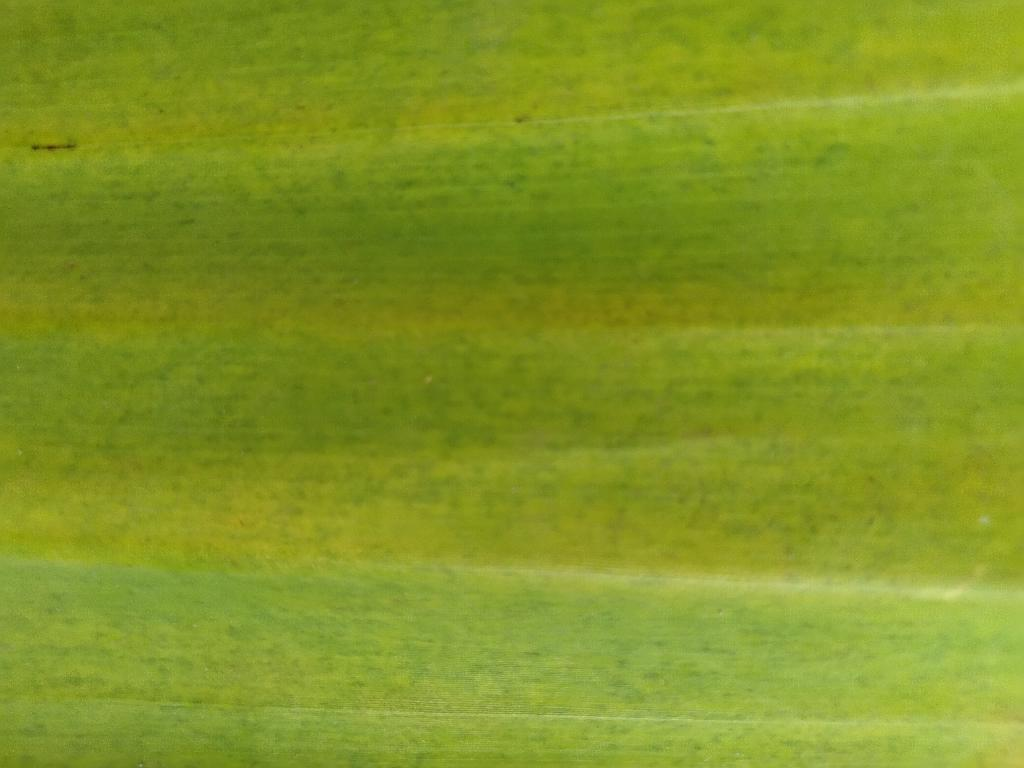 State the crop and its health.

banana, fusarium wilt race 1
